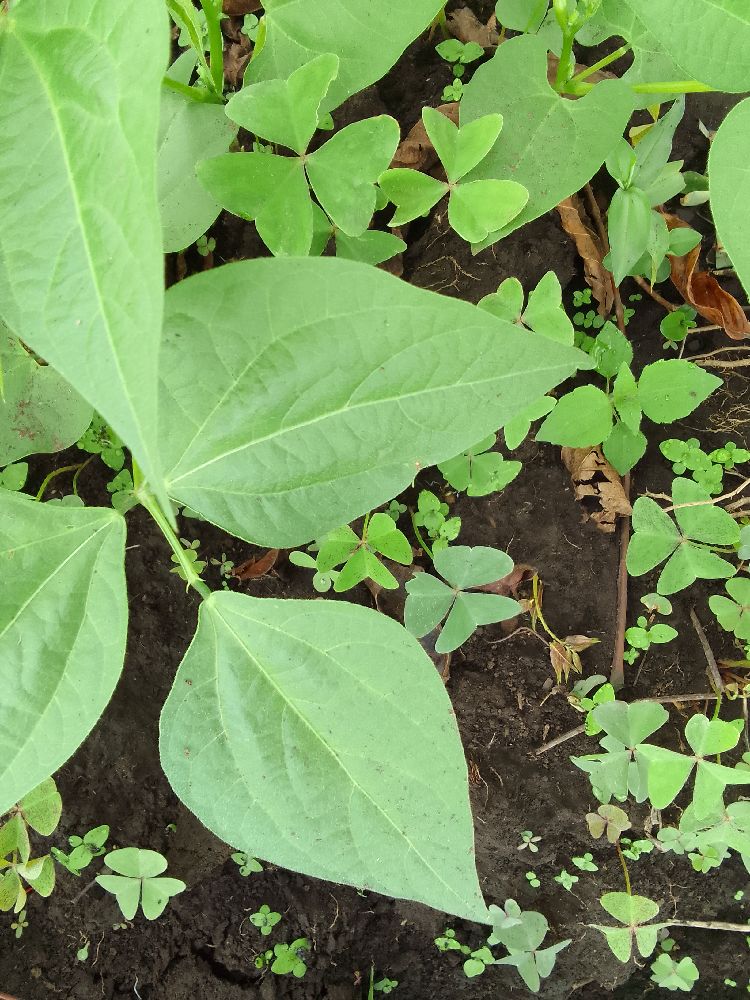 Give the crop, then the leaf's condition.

common bean, healthy
